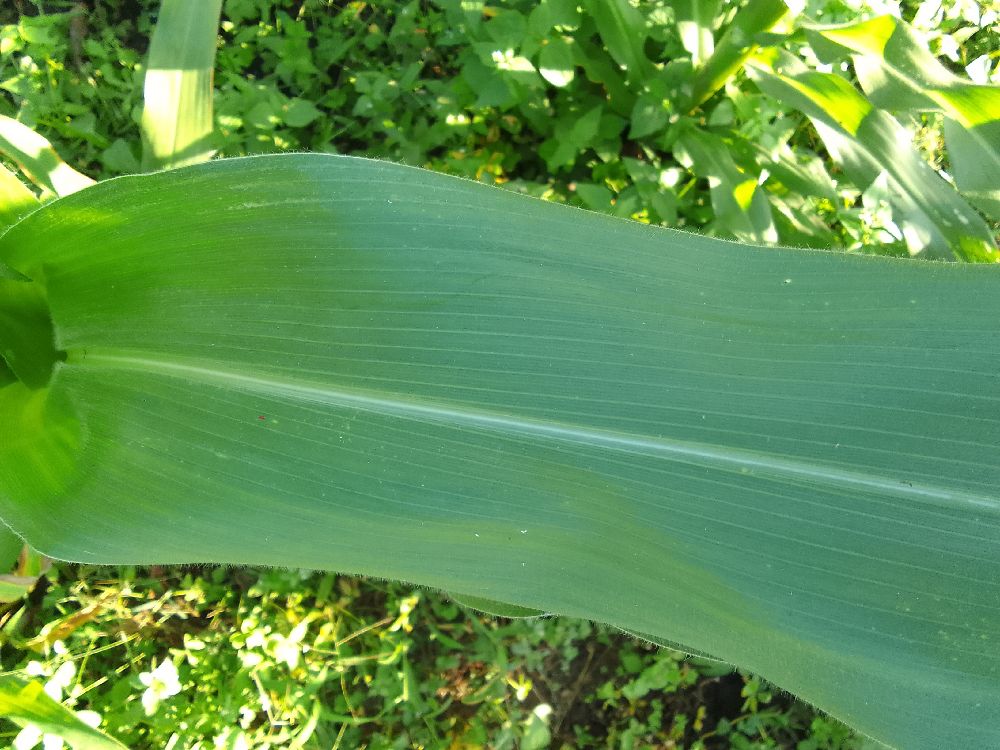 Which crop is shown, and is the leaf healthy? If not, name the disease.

maize, healthy
